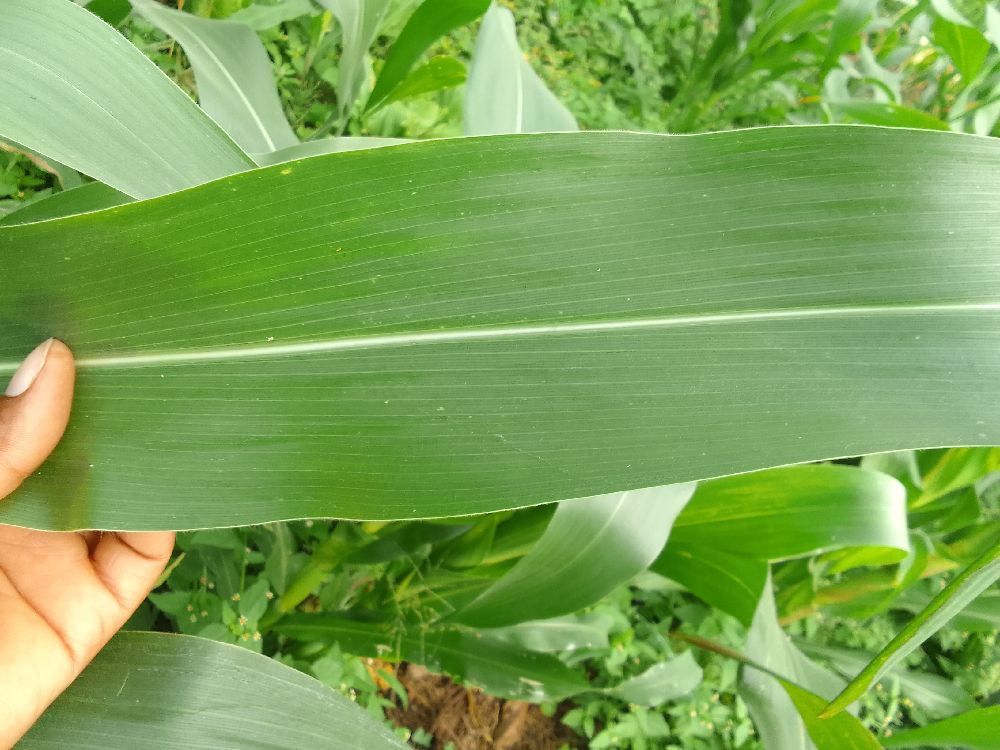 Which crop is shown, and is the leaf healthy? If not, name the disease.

maize, healthy
